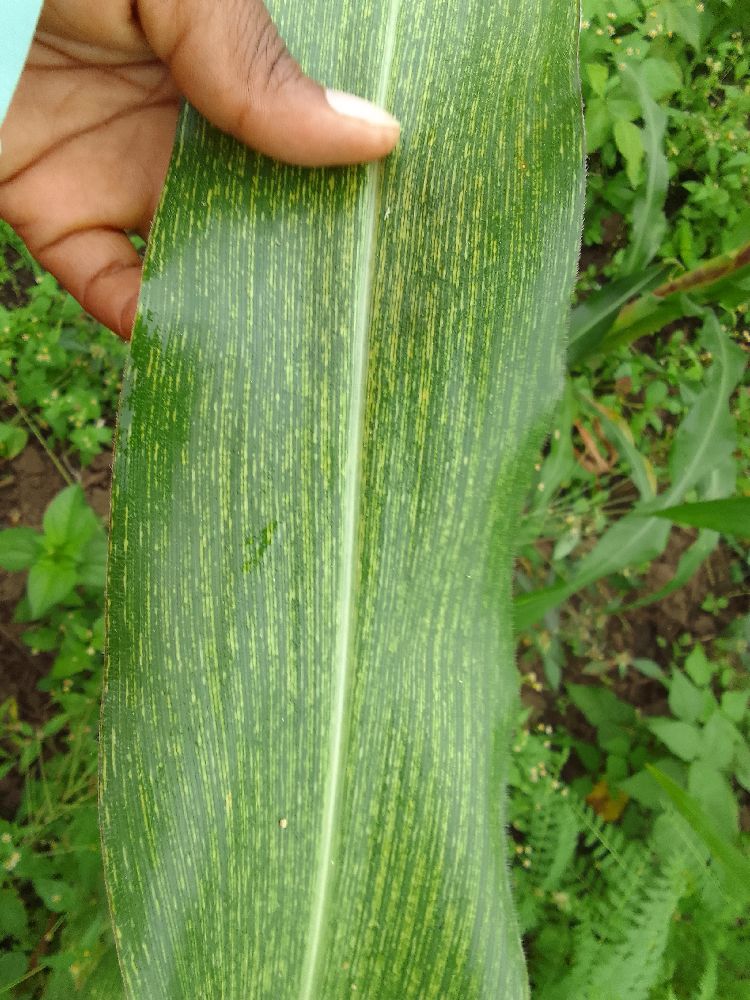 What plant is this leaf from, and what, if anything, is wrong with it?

maize, maize streak virus
